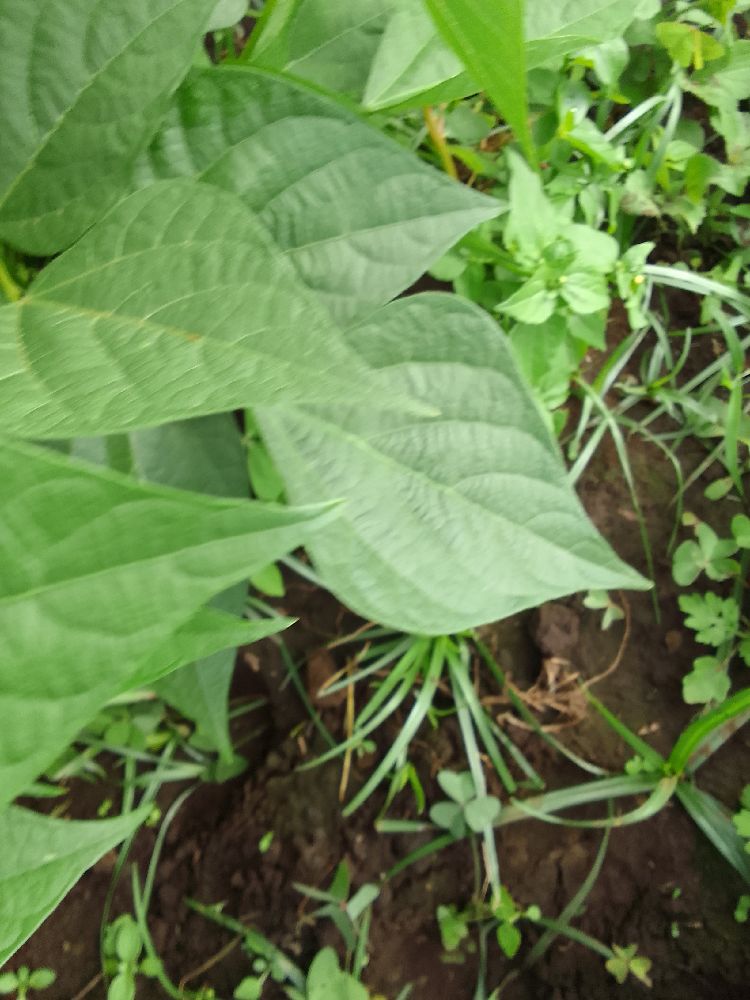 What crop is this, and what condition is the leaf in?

common bean, healthy
